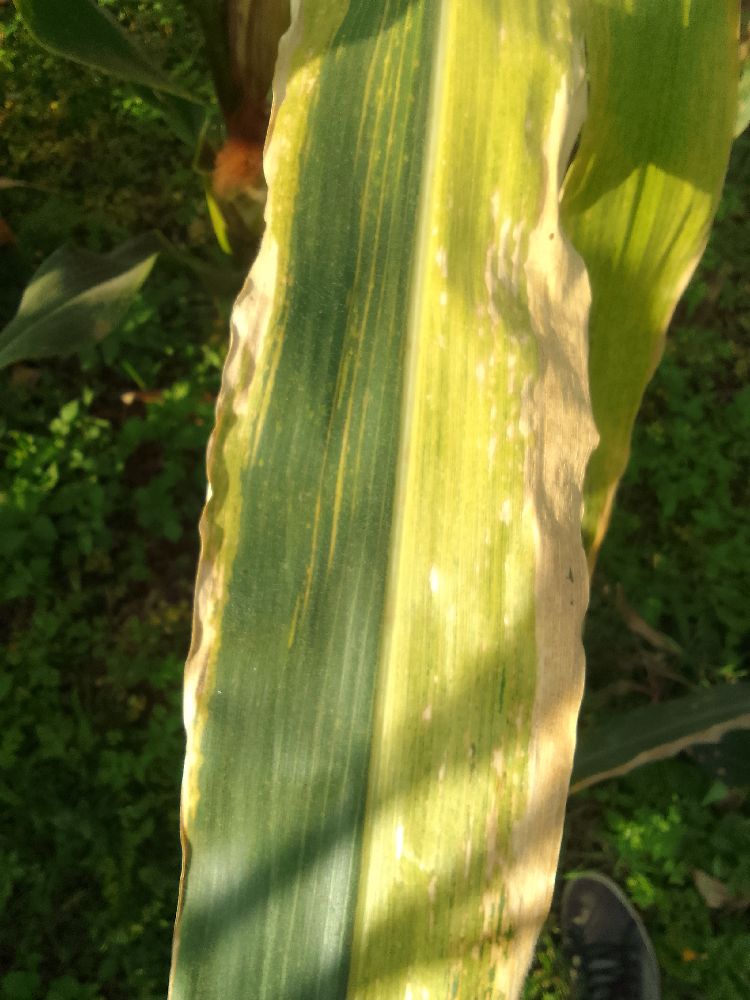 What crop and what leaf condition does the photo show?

maize, maize lethal necrosis
